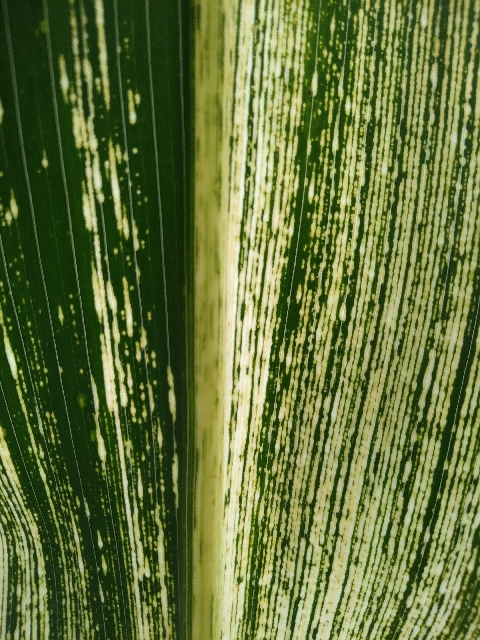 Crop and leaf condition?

maize, maize streak virus
